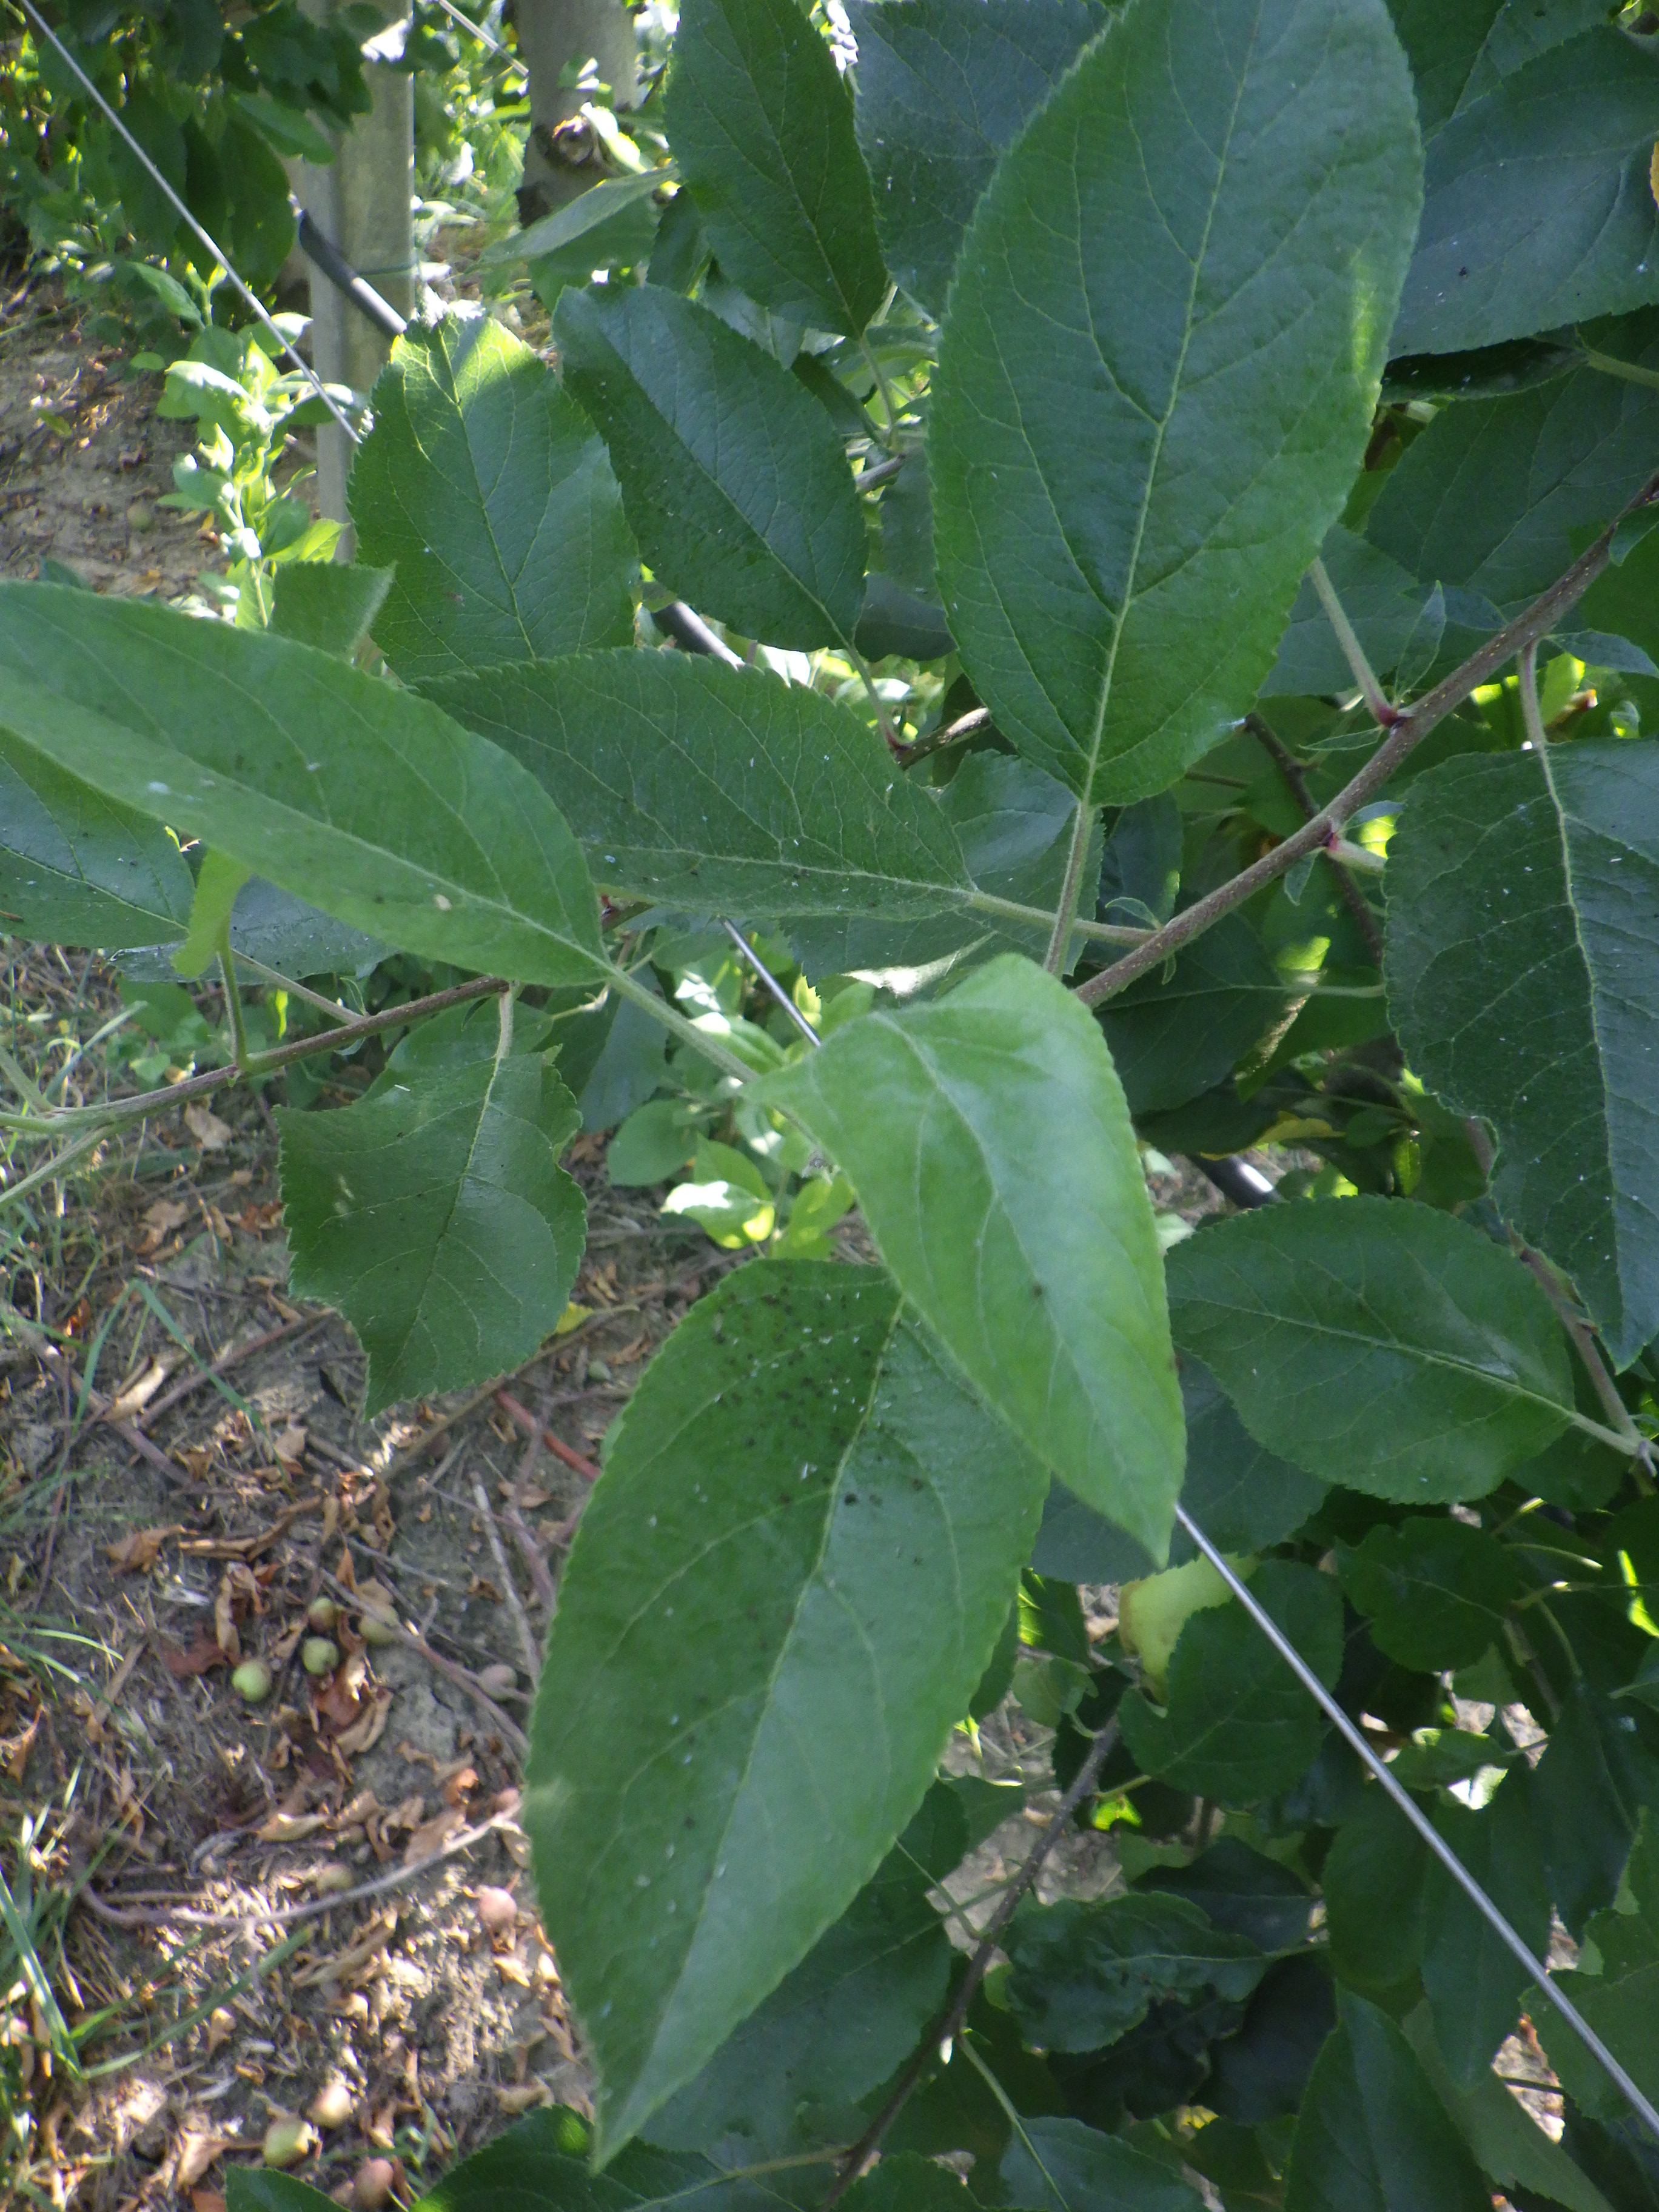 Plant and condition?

apple, aphids
